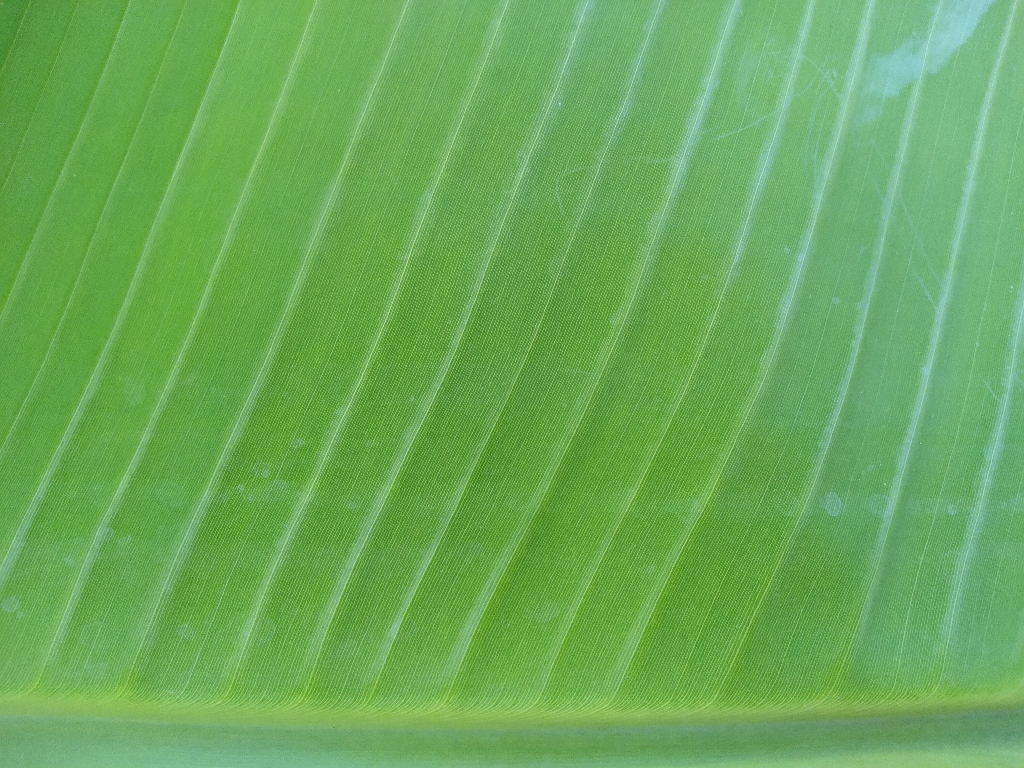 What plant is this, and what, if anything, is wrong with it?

banana, healthy
